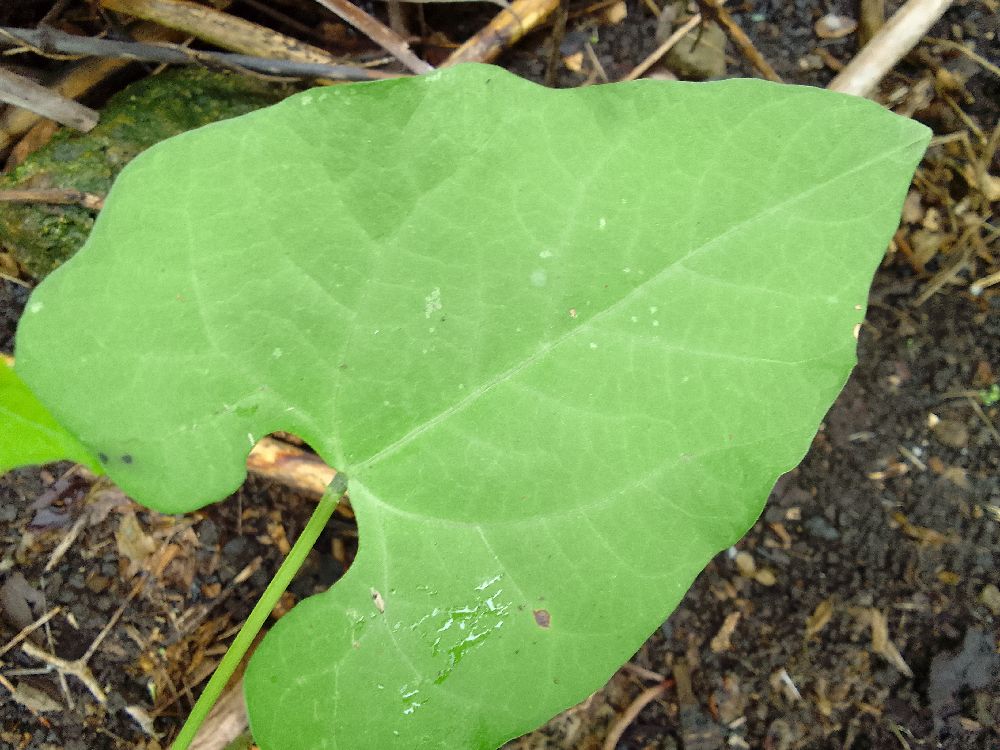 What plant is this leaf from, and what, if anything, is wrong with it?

common bean, healthy
